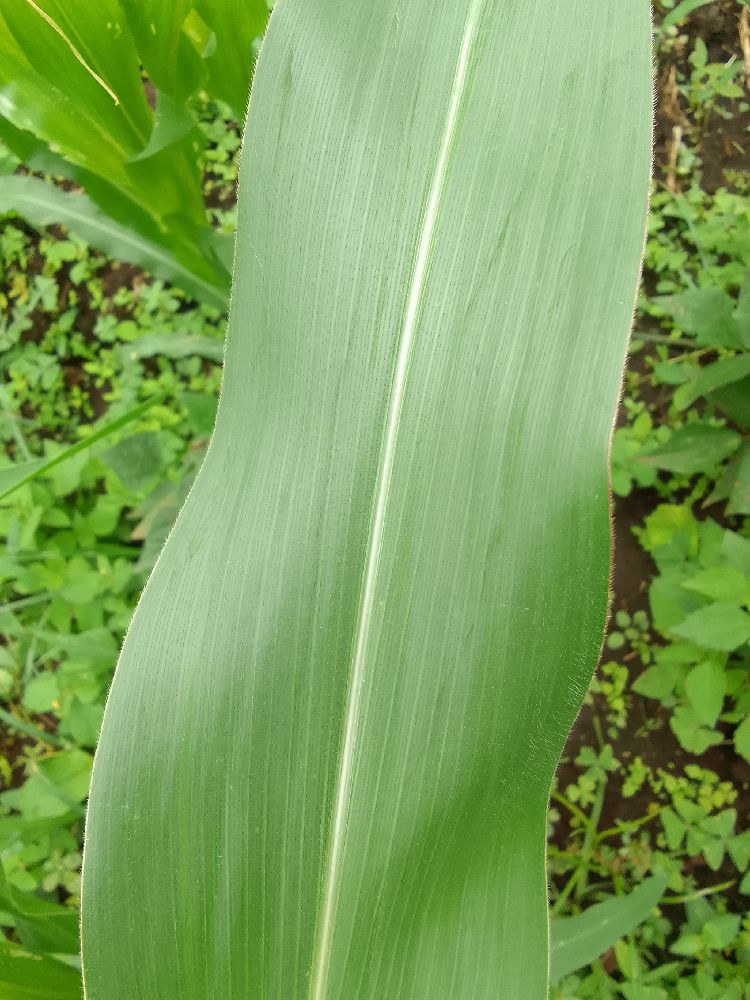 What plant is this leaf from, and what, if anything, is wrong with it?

maize, healthy
